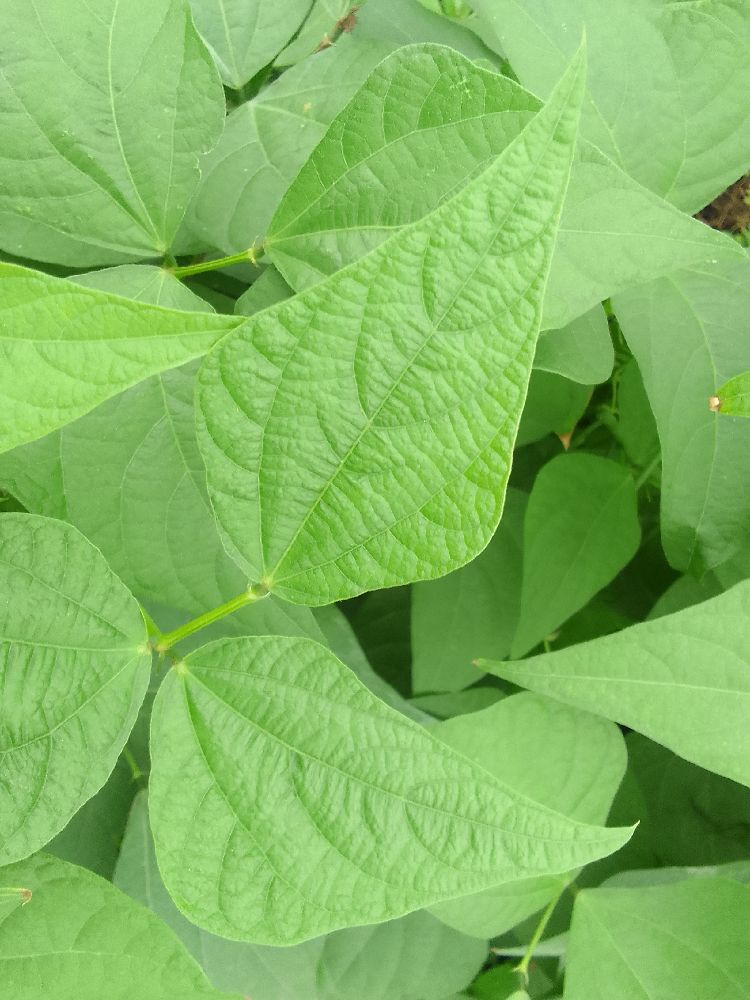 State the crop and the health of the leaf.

common bean, healthy
